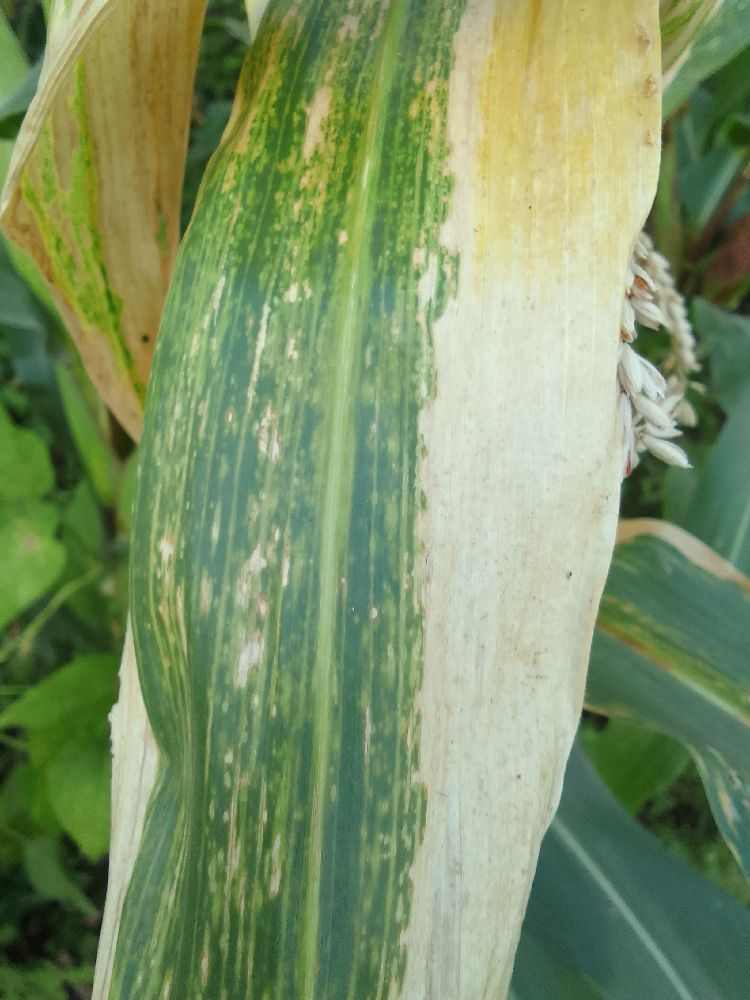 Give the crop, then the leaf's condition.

maize, maize lethal necrosis
